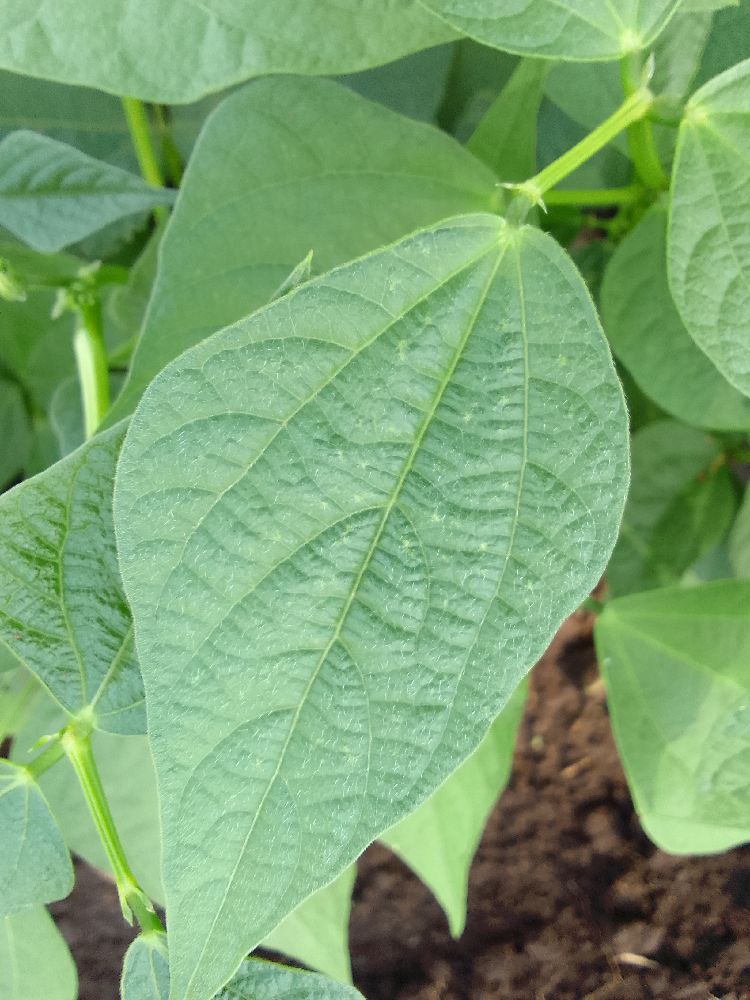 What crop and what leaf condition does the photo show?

common bean, healthy
